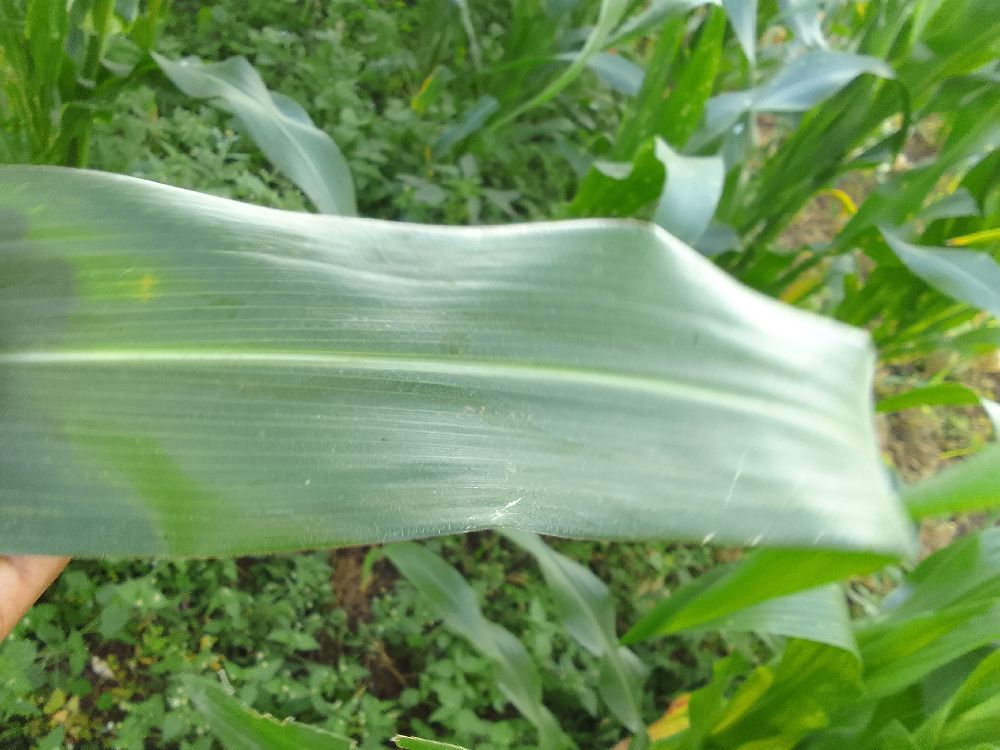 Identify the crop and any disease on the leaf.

maize, healthy
